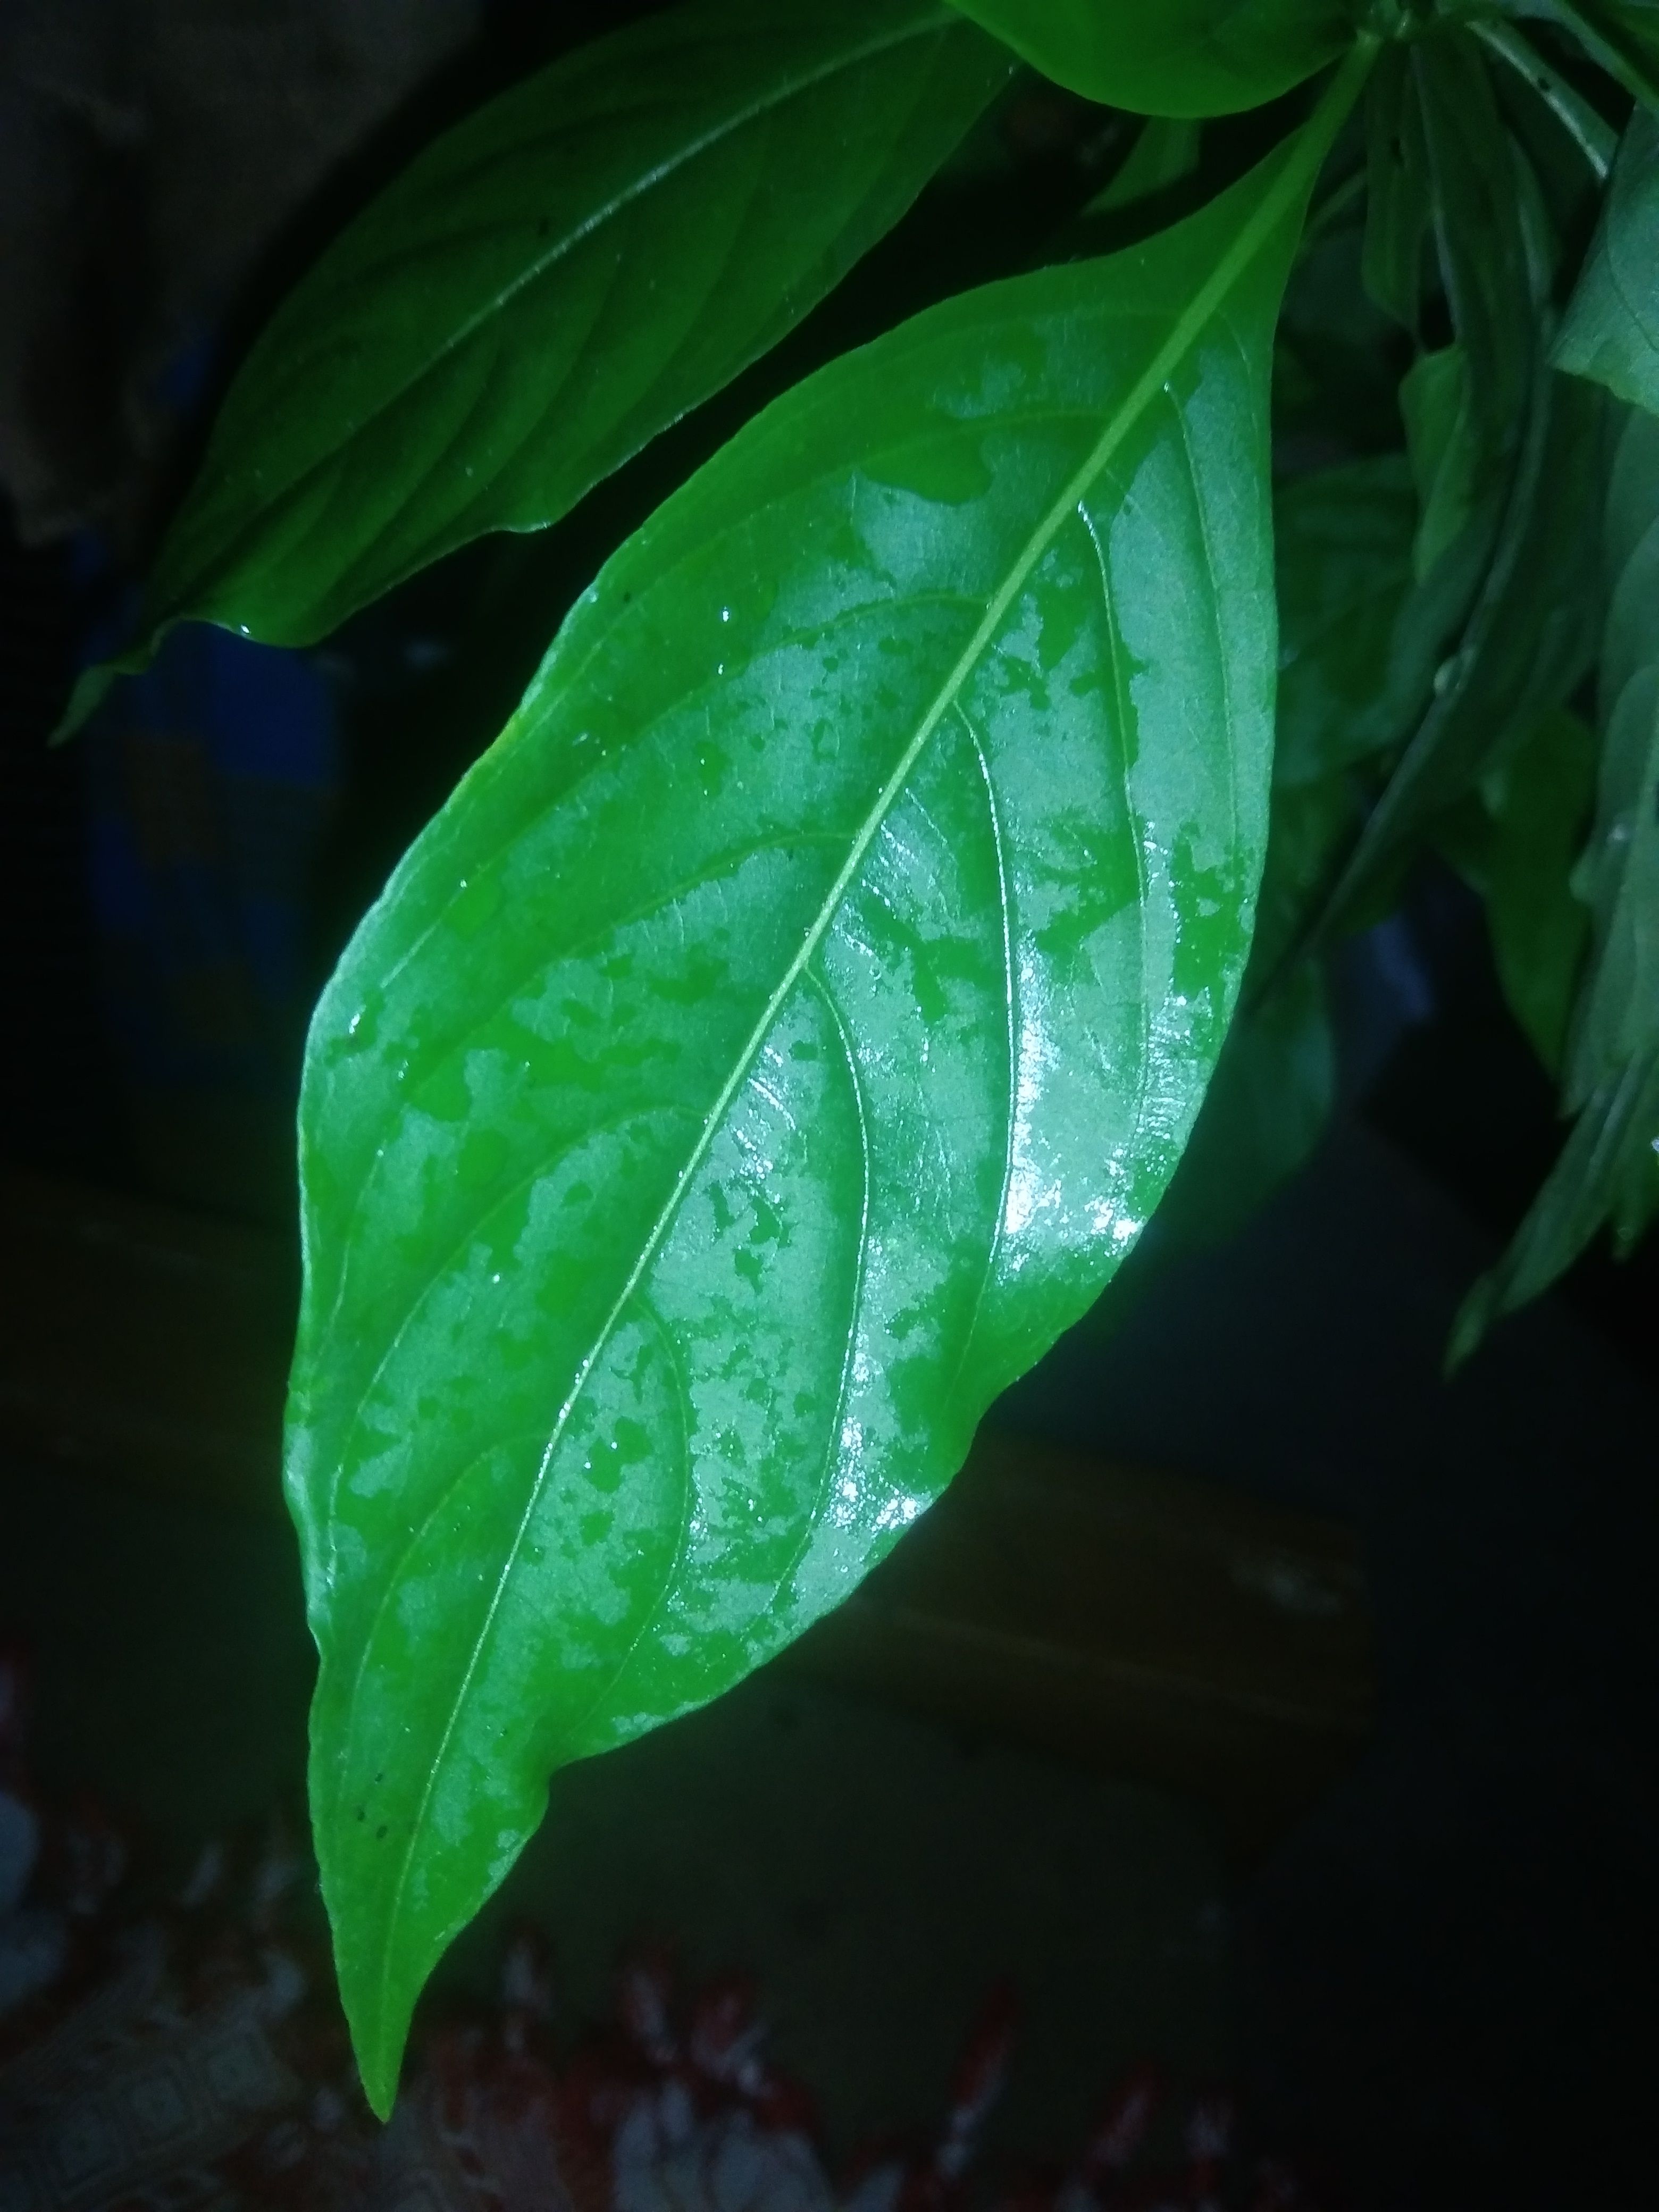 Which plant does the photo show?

vasaka
